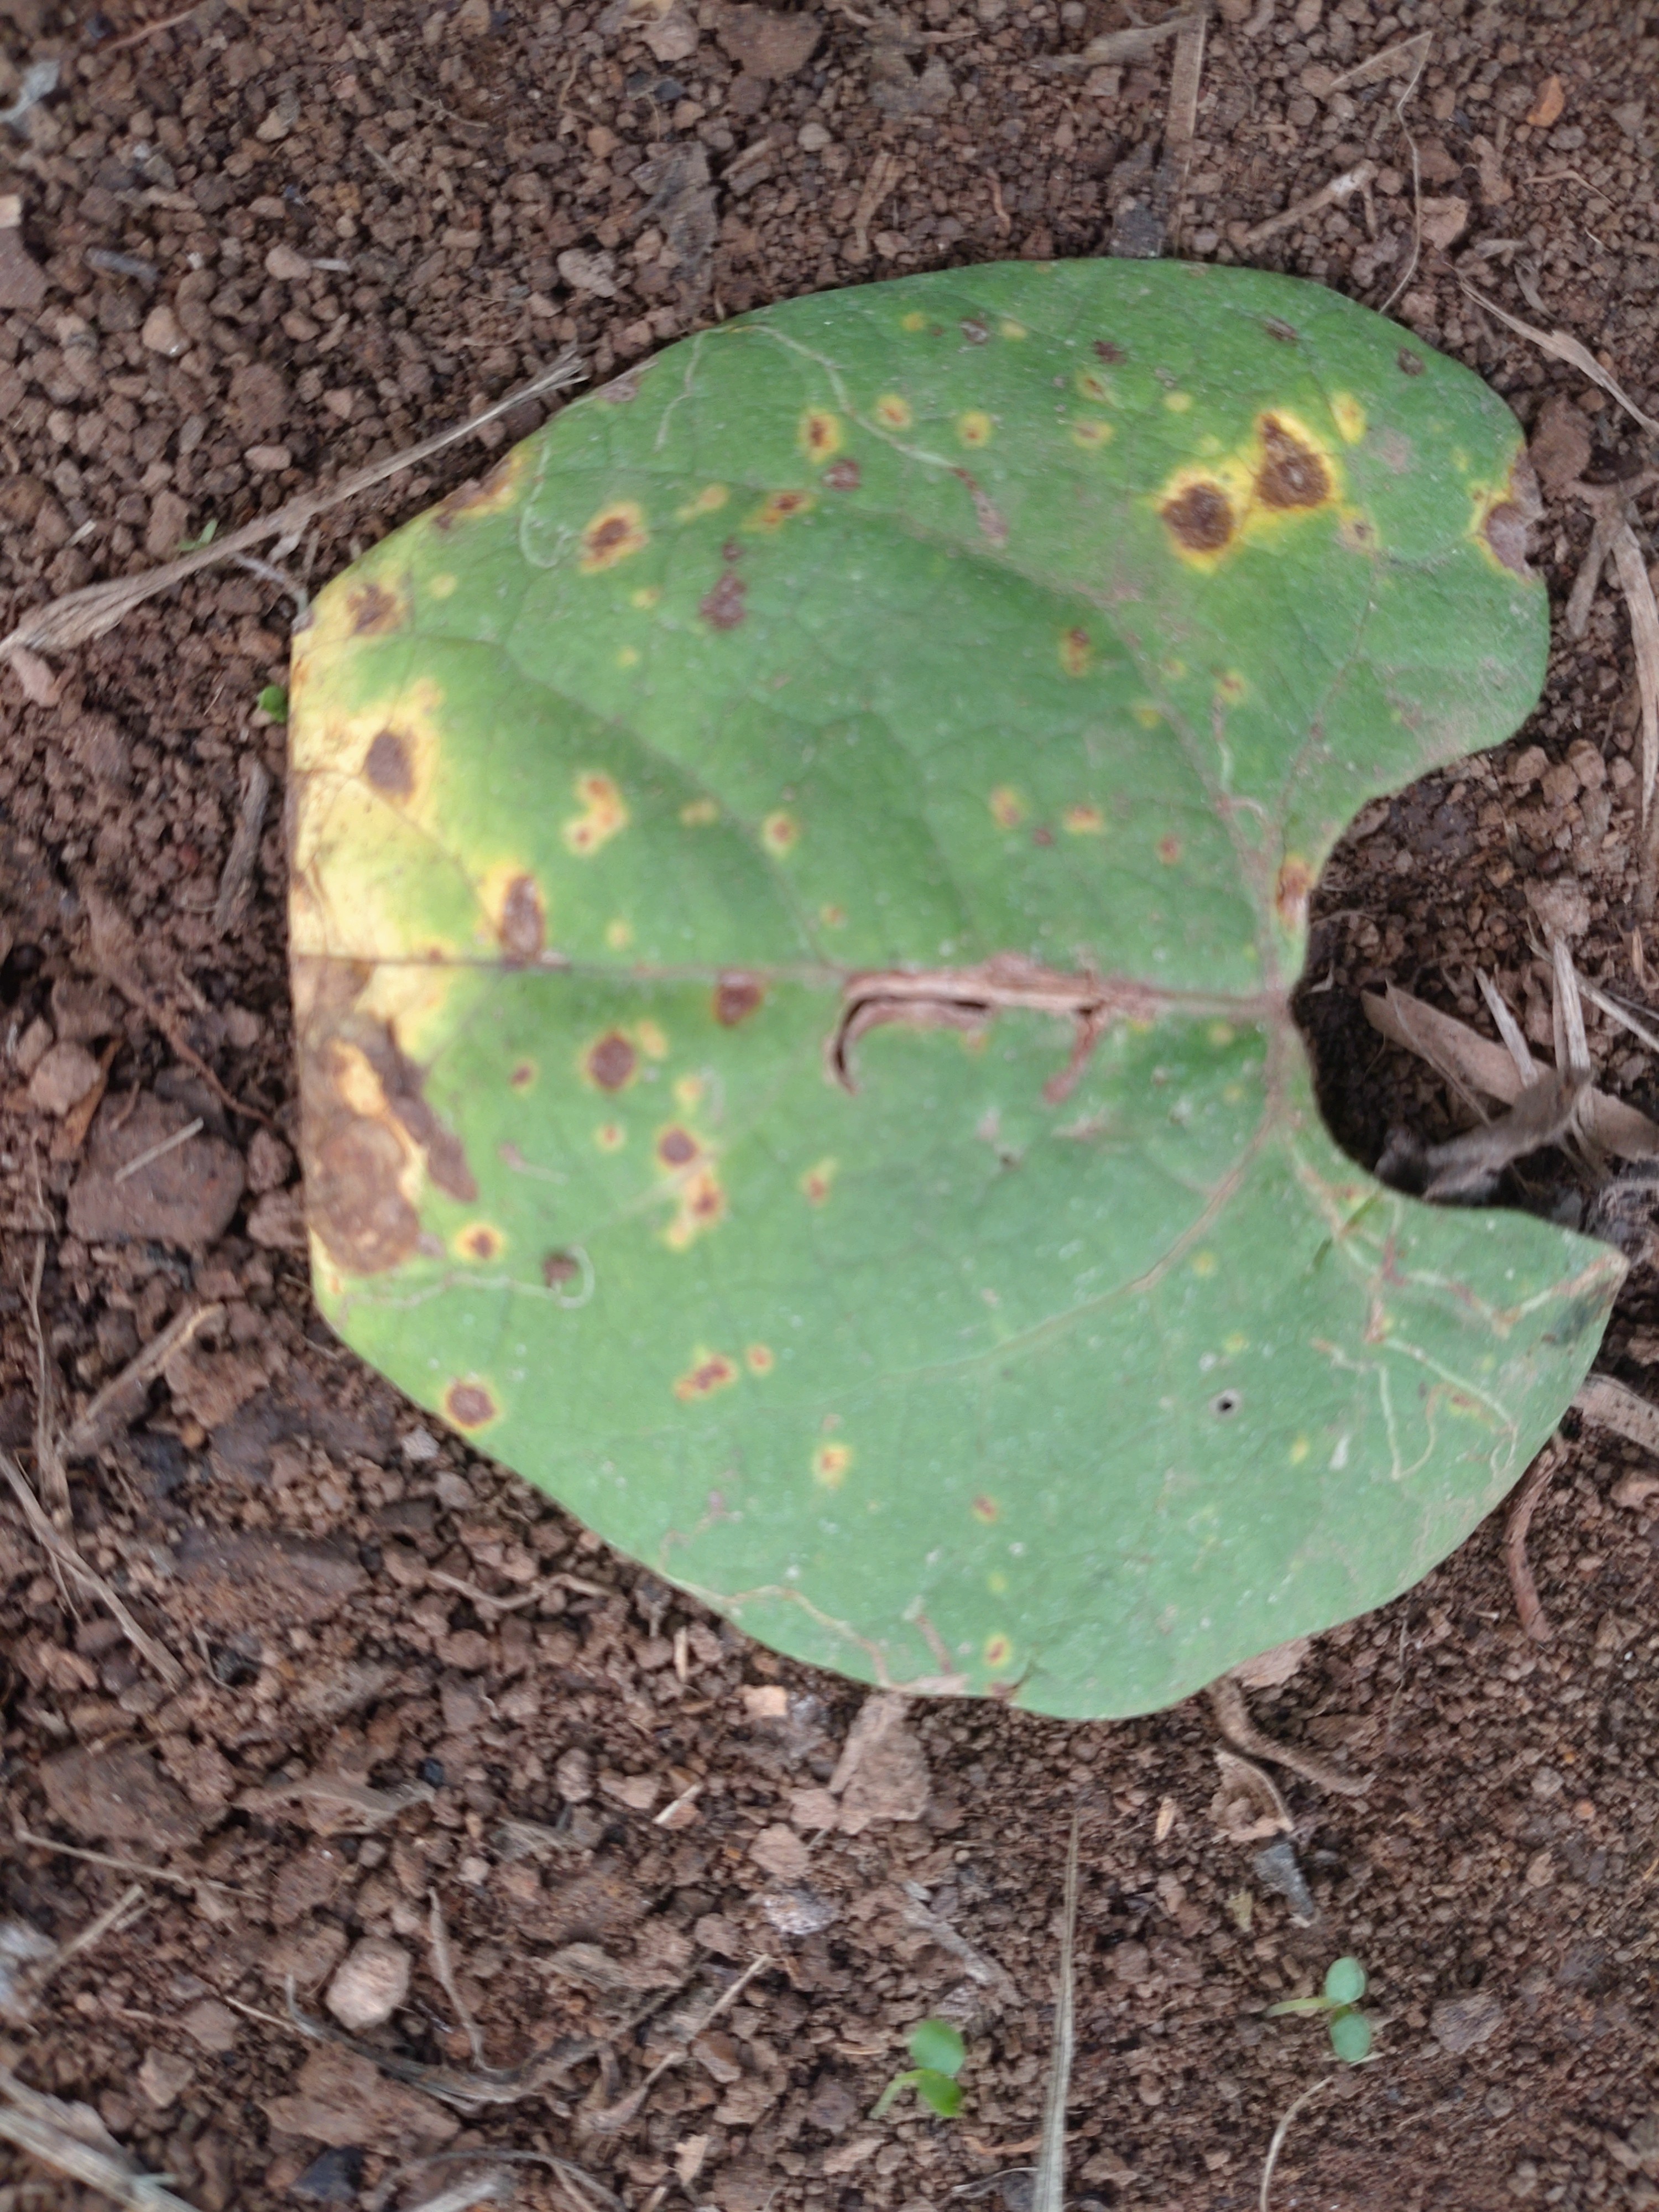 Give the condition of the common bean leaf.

rust
